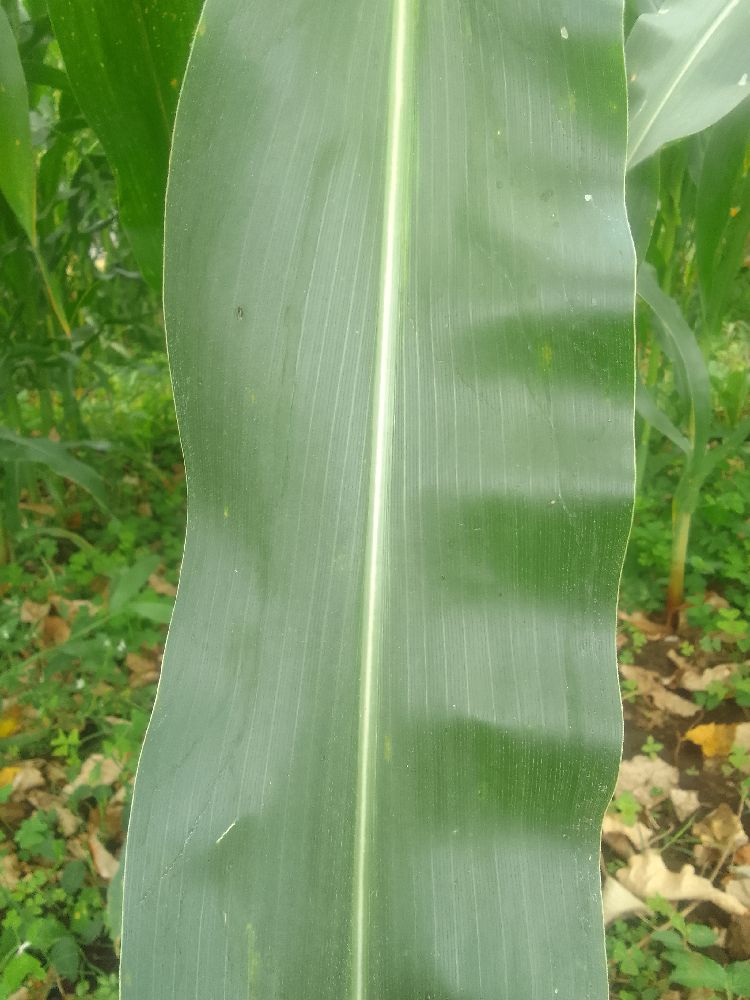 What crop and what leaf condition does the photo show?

maize, healthy
